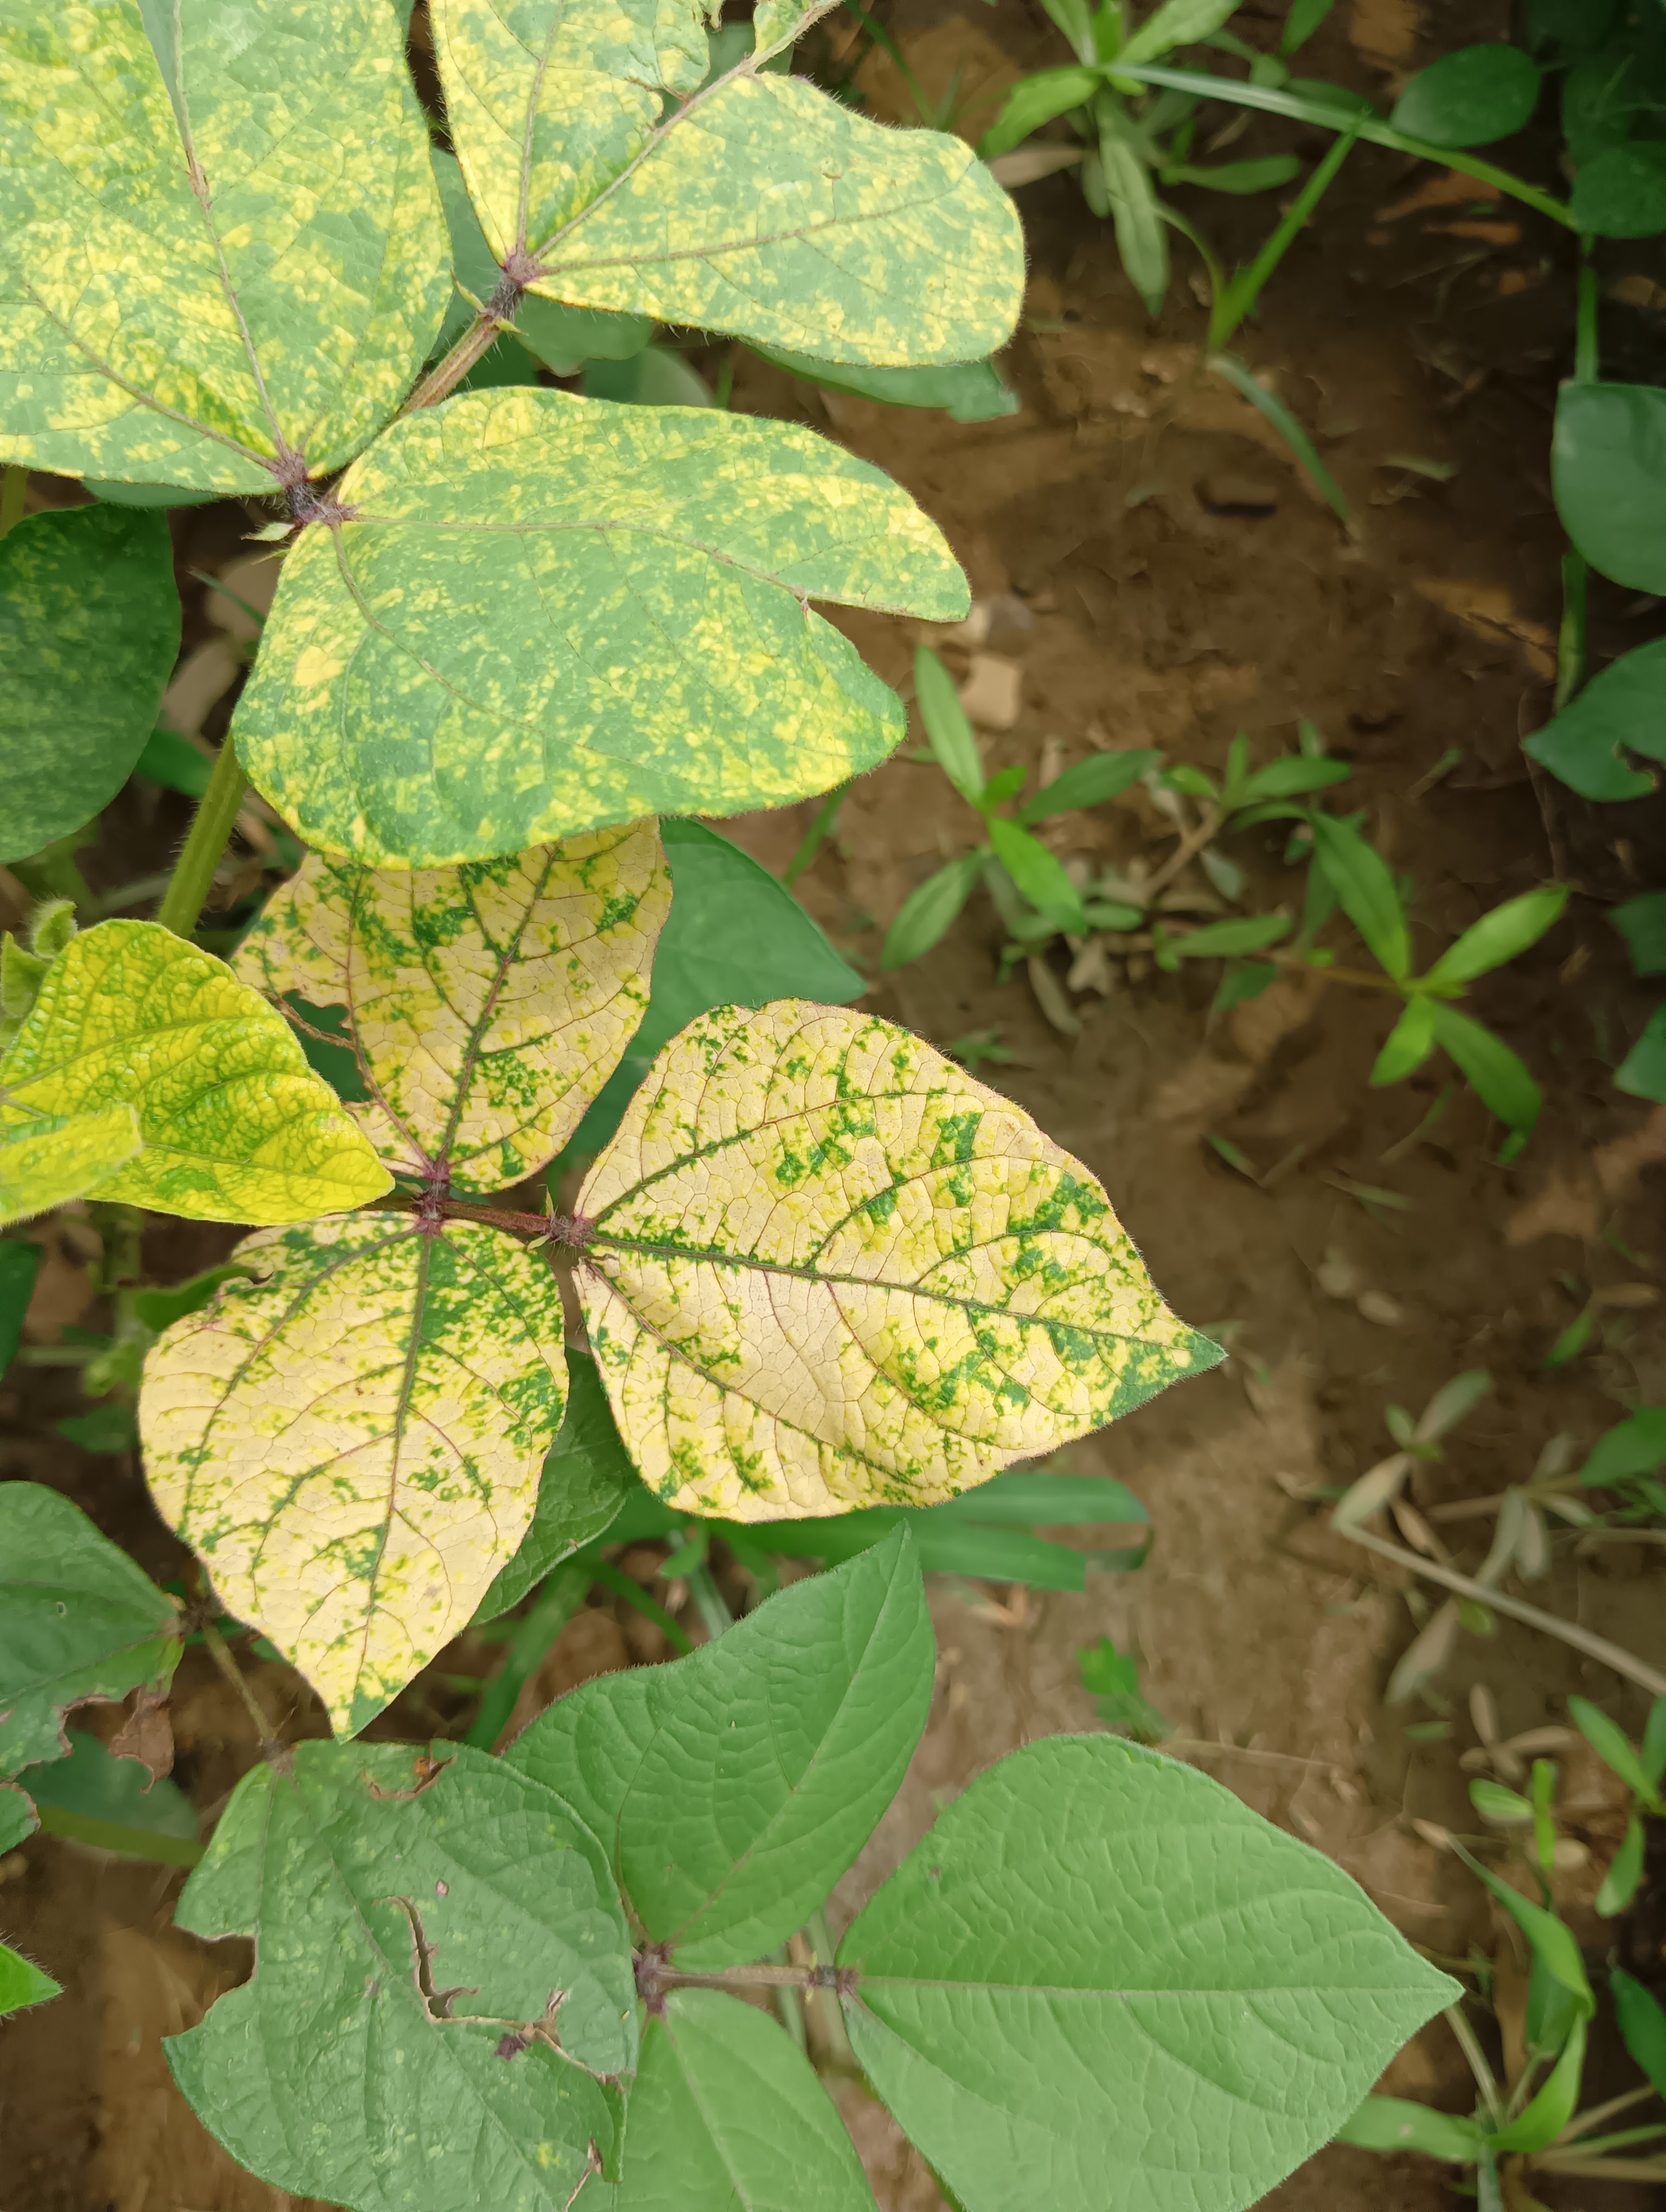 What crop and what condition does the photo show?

mungbean, yellow mosaic
